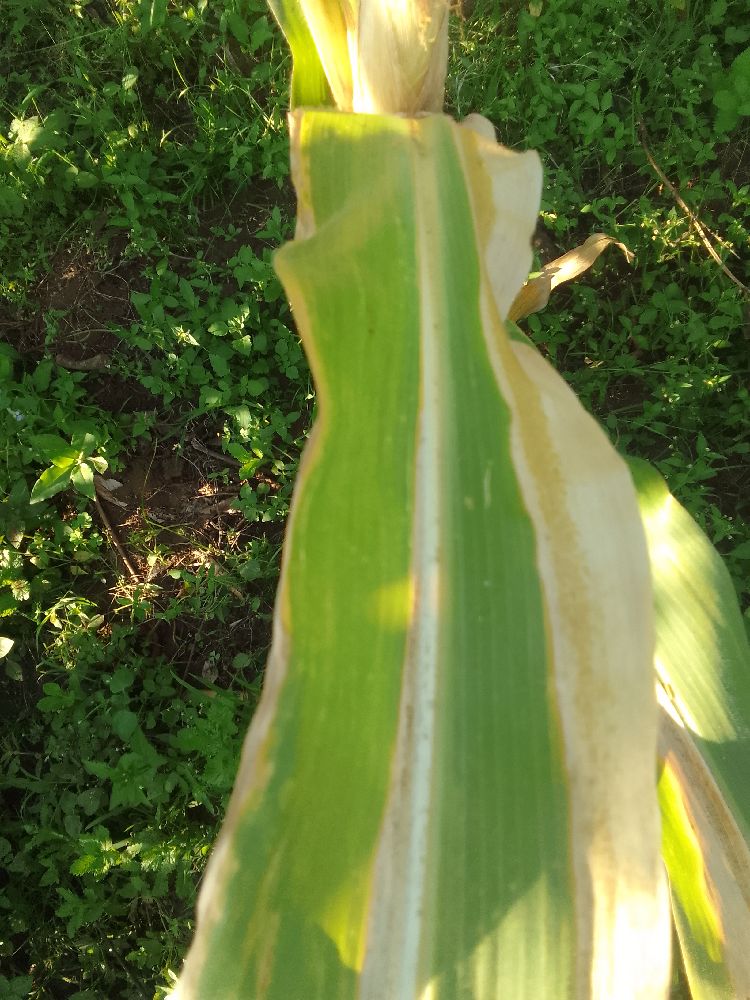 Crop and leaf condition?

maize, maize lethal necrosis
